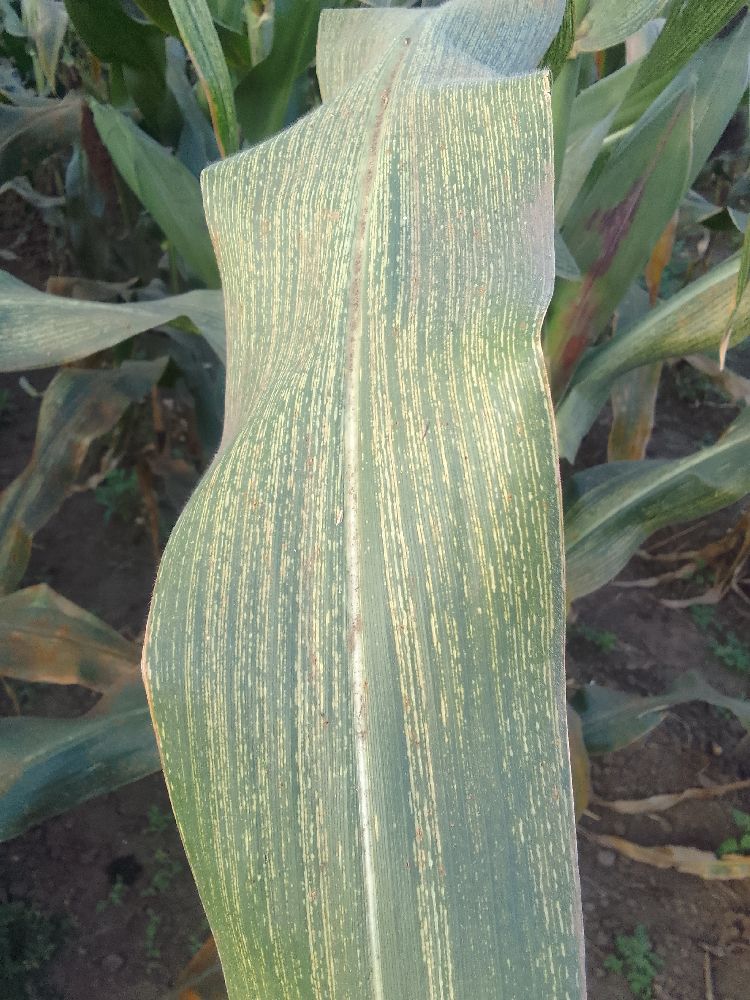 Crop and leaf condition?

maize, maize streak virus
